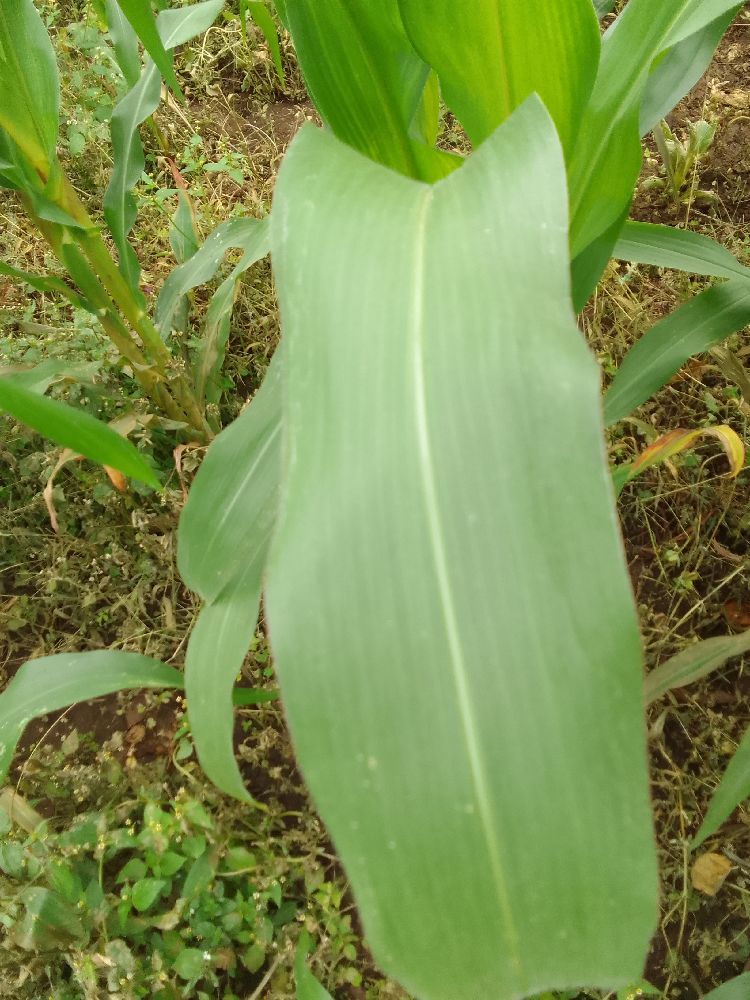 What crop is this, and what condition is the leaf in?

maize, healthy
